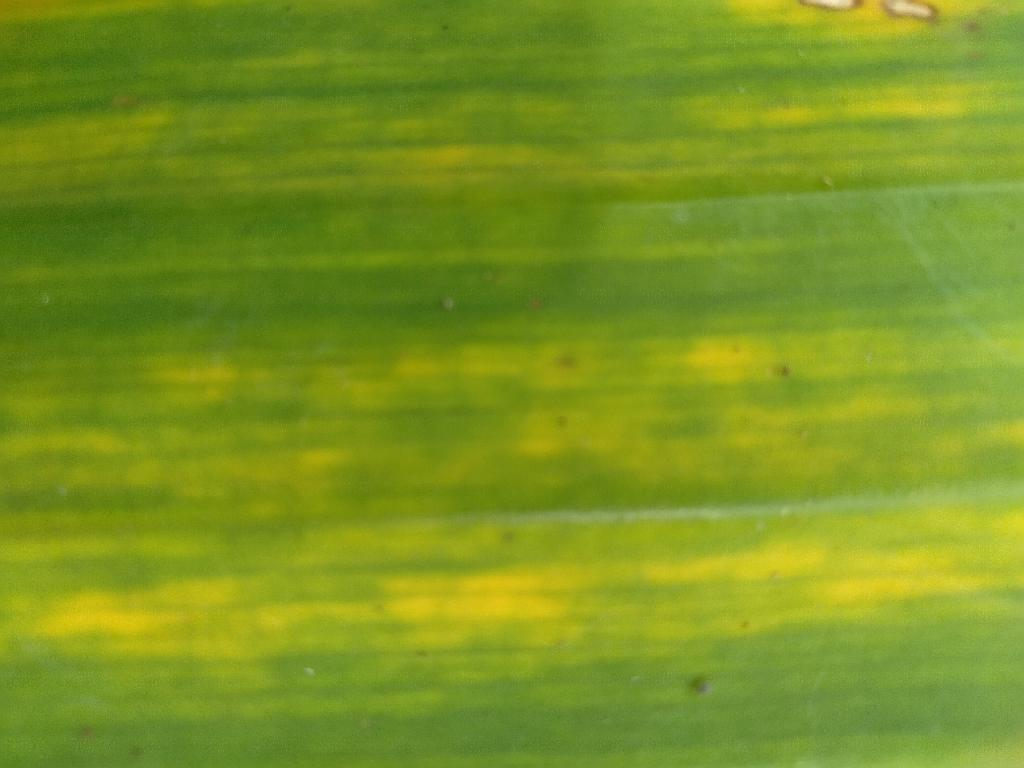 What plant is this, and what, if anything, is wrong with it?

banana, fusarium wilt race 1
